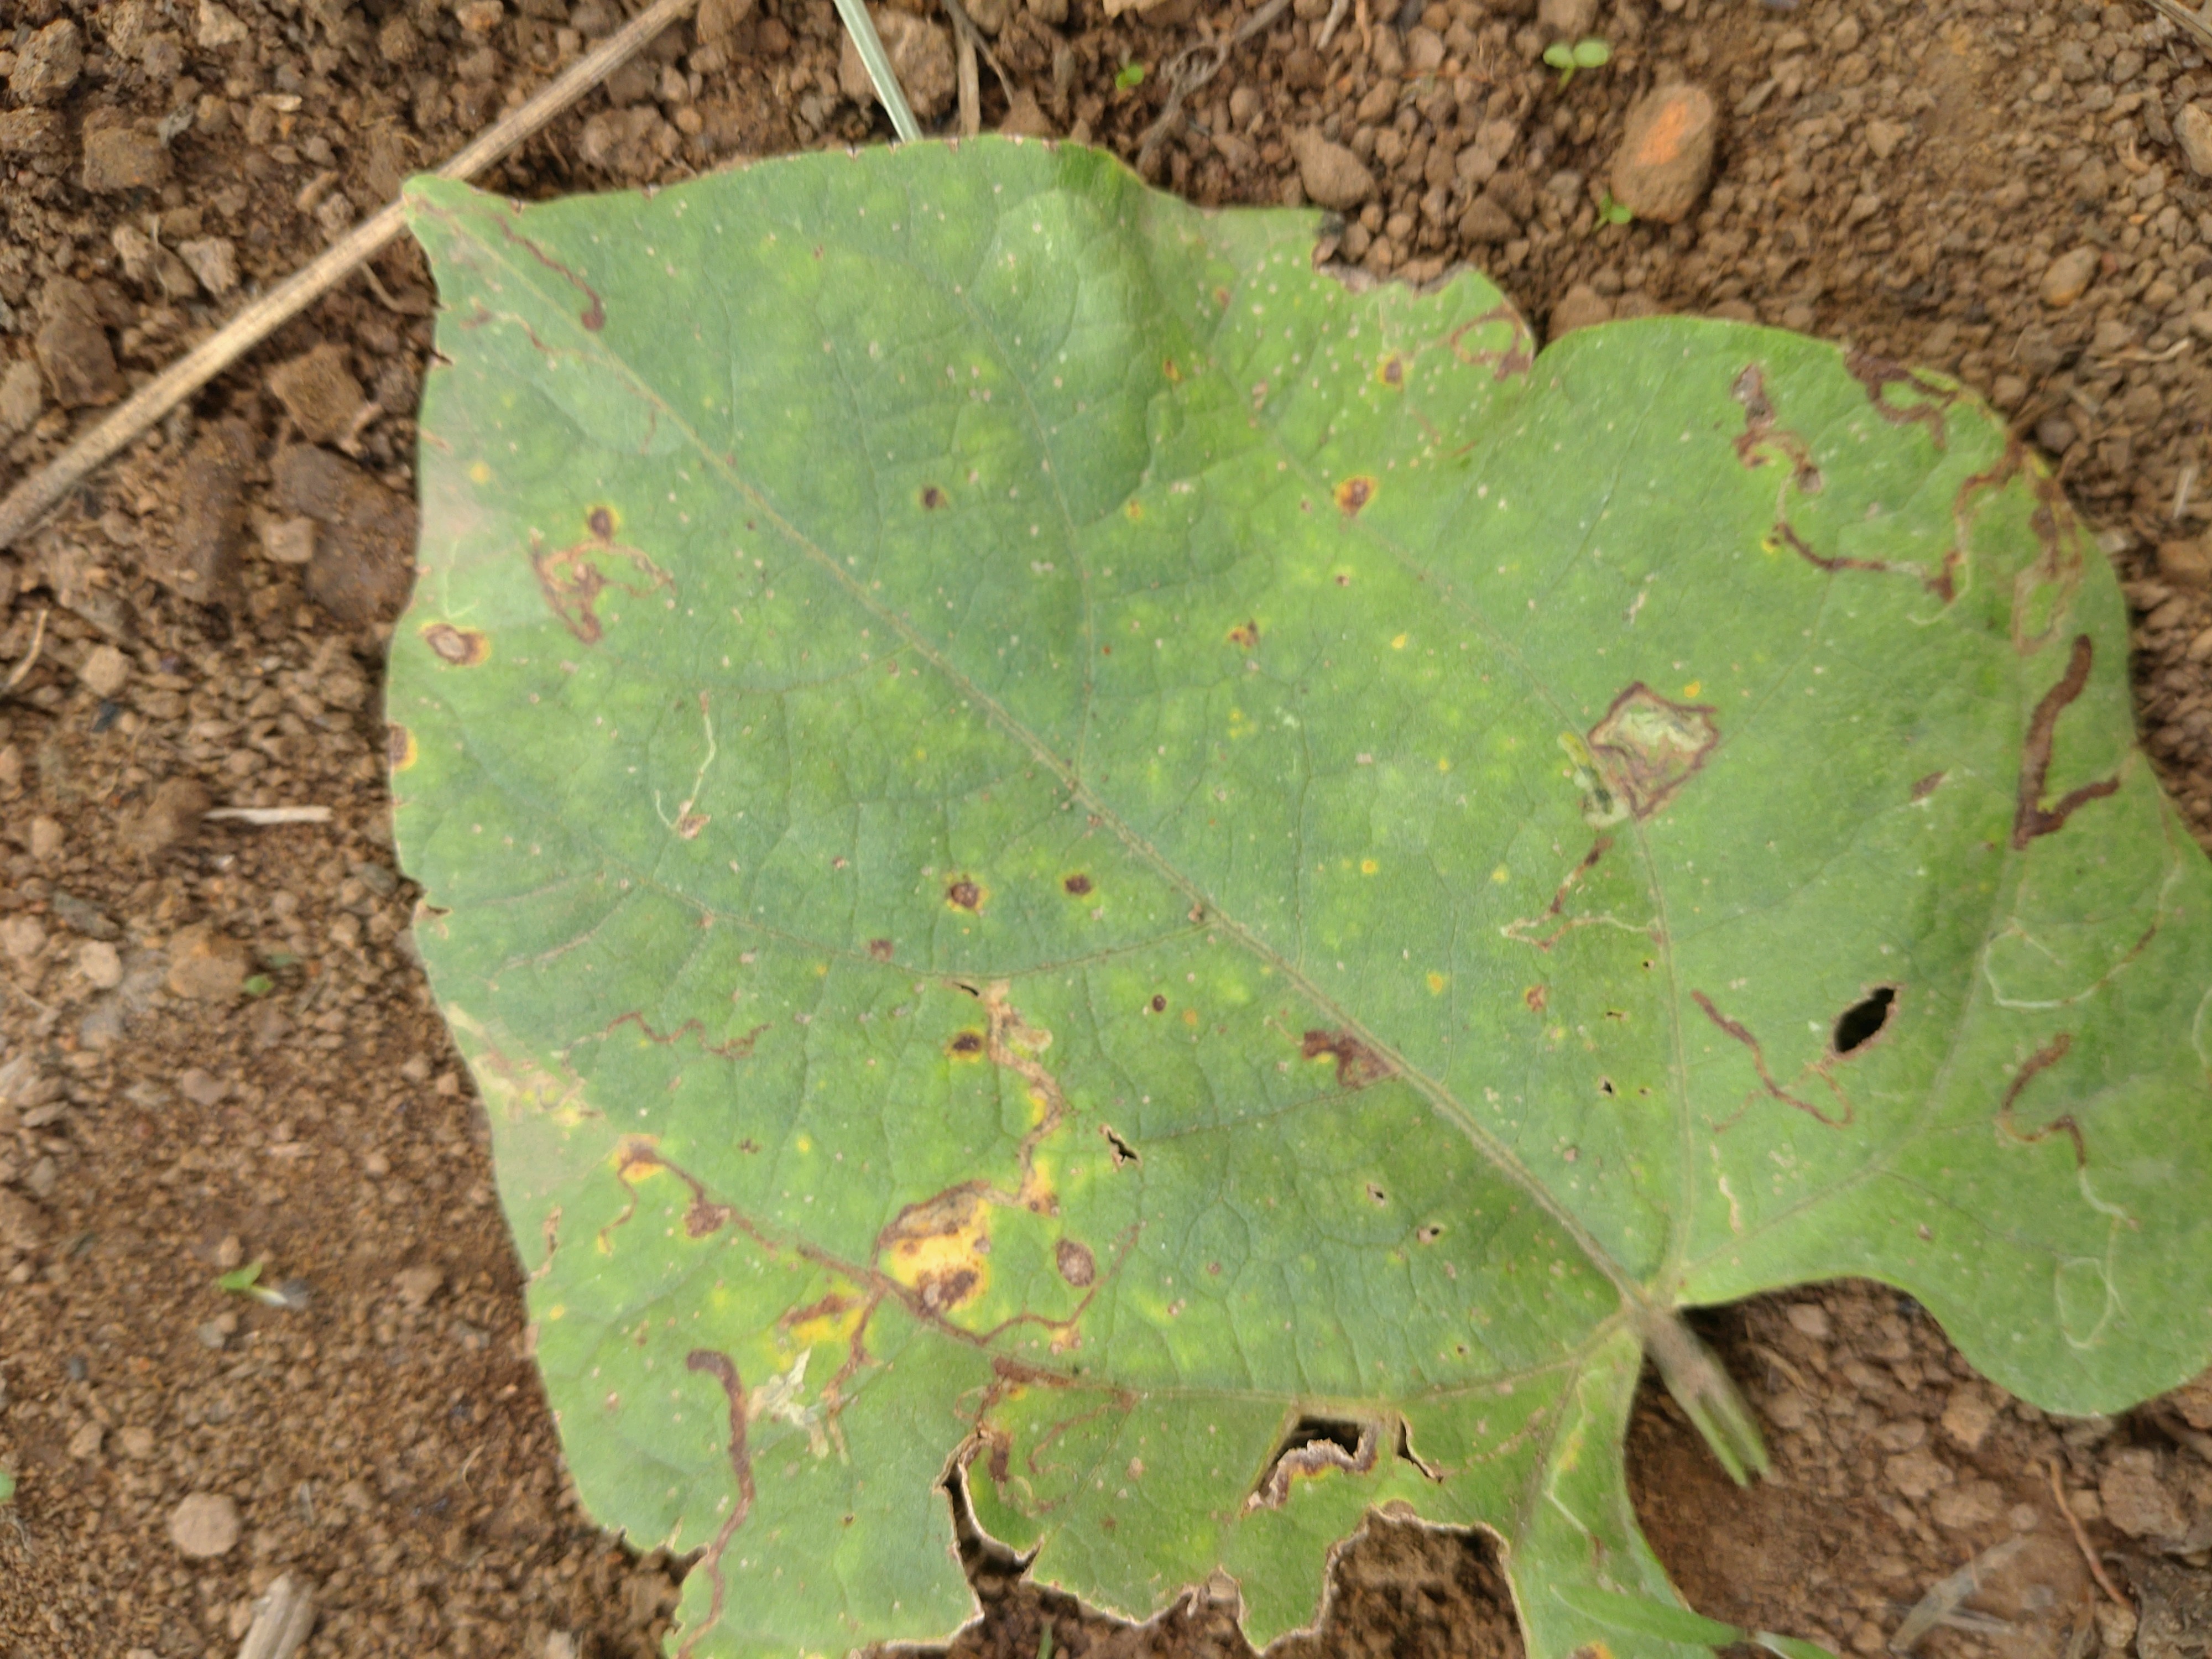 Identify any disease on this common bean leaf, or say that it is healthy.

rust
